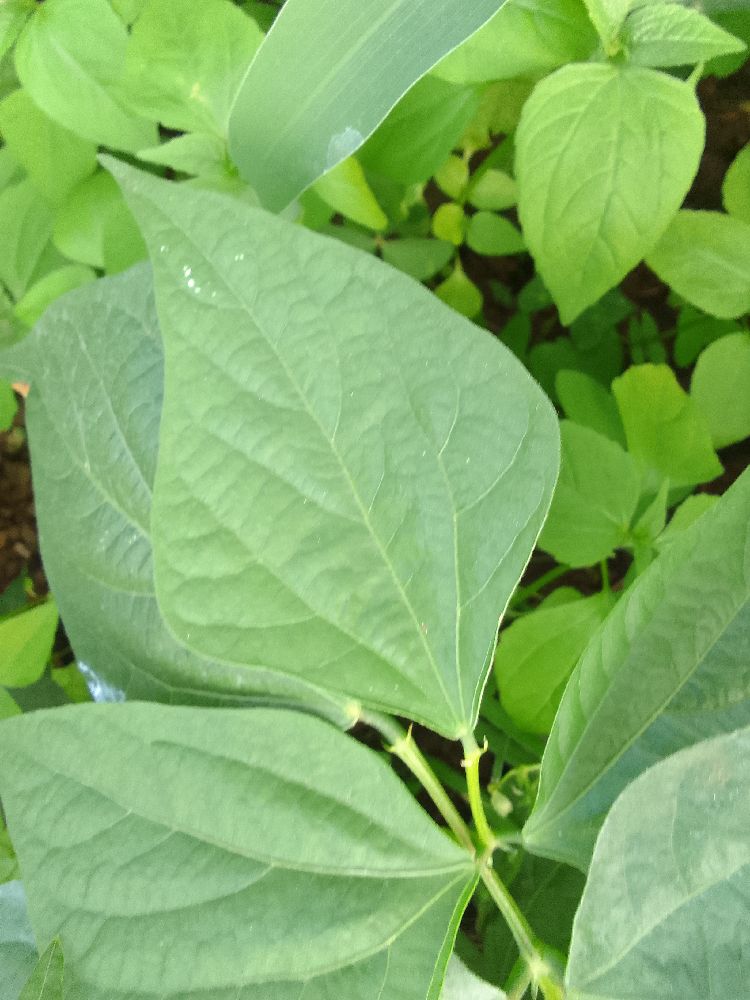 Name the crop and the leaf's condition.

common bean, healthy
